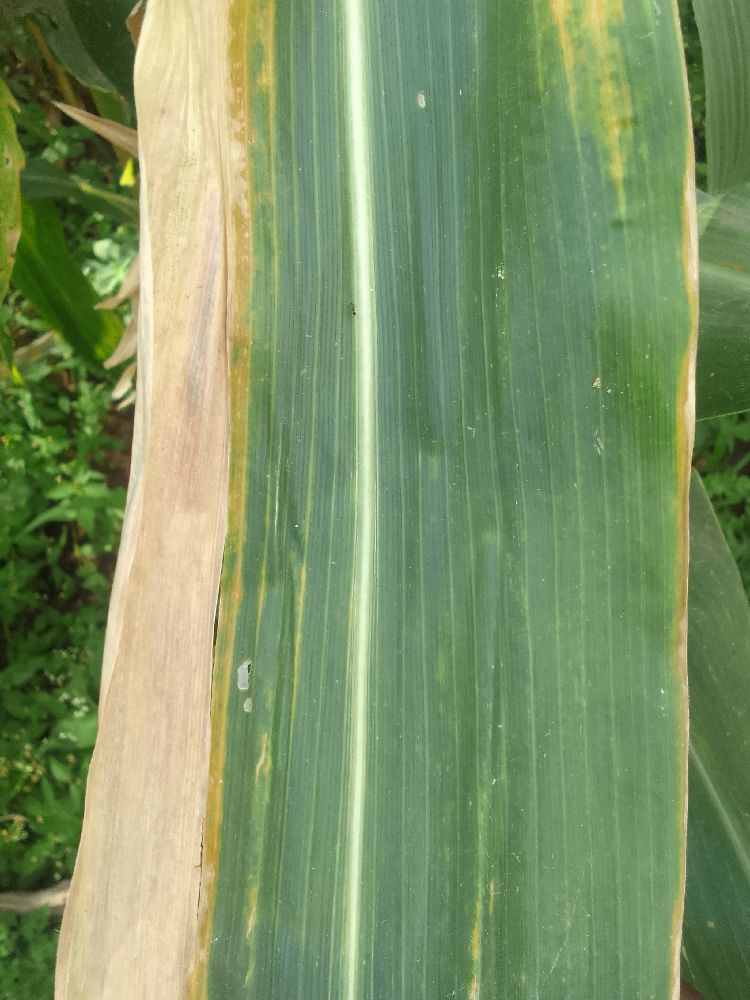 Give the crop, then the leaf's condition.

maize, maize lethal necrosis
